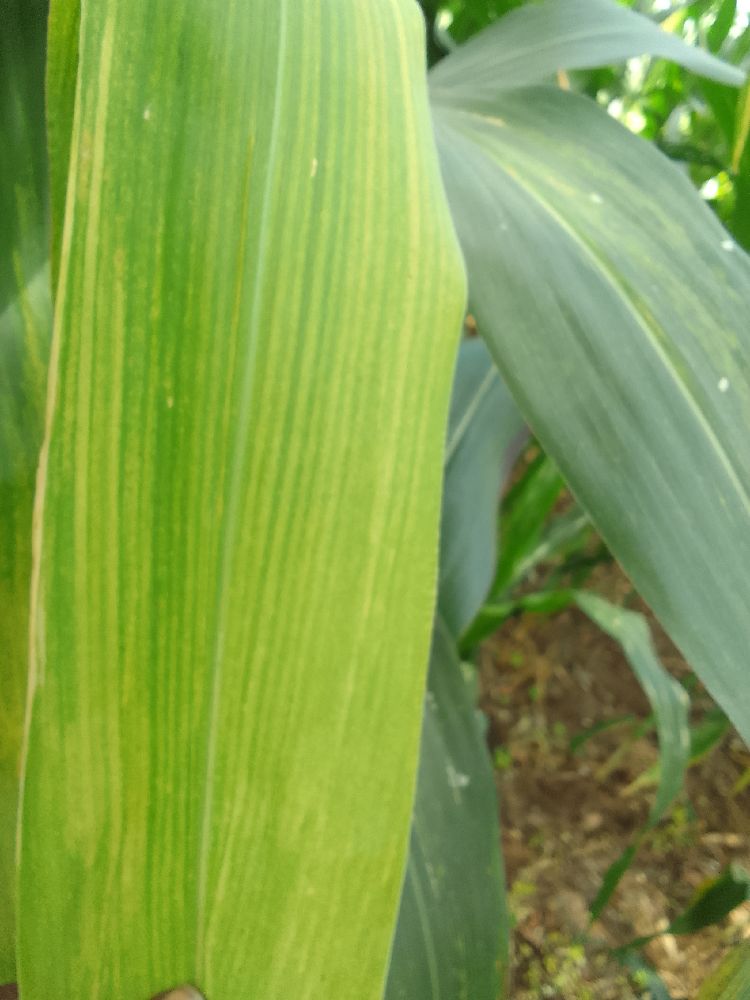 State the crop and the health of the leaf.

maize, maize lethal necrosis
